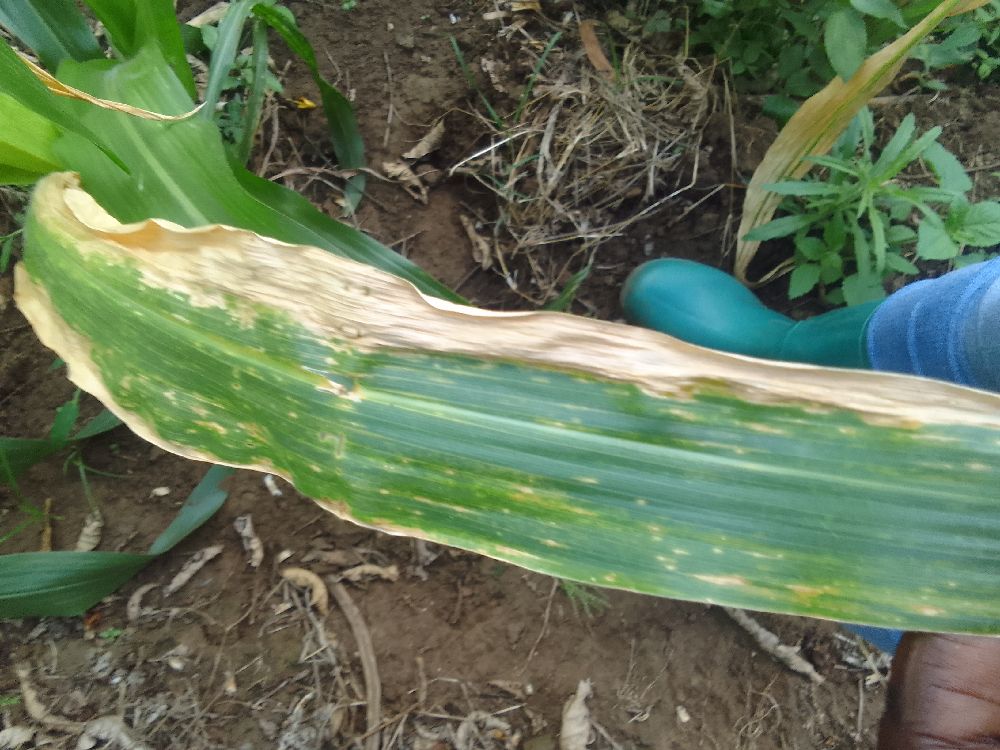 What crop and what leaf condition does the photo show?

maize, maize lethal necrosis
